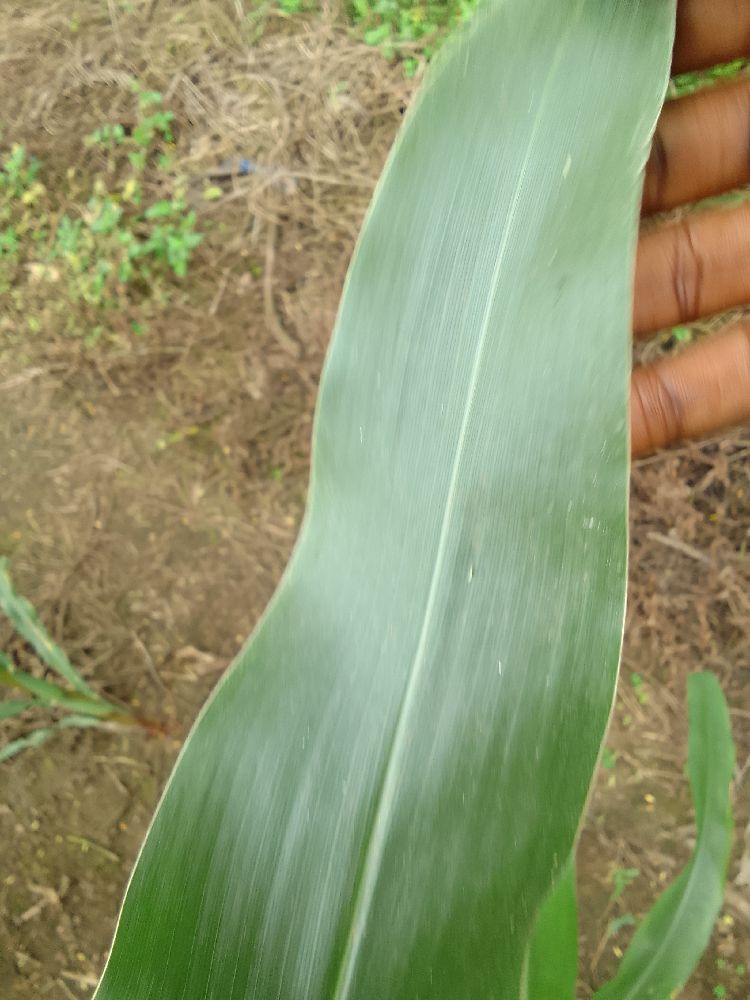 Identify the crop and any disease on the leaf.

maize, healthy
